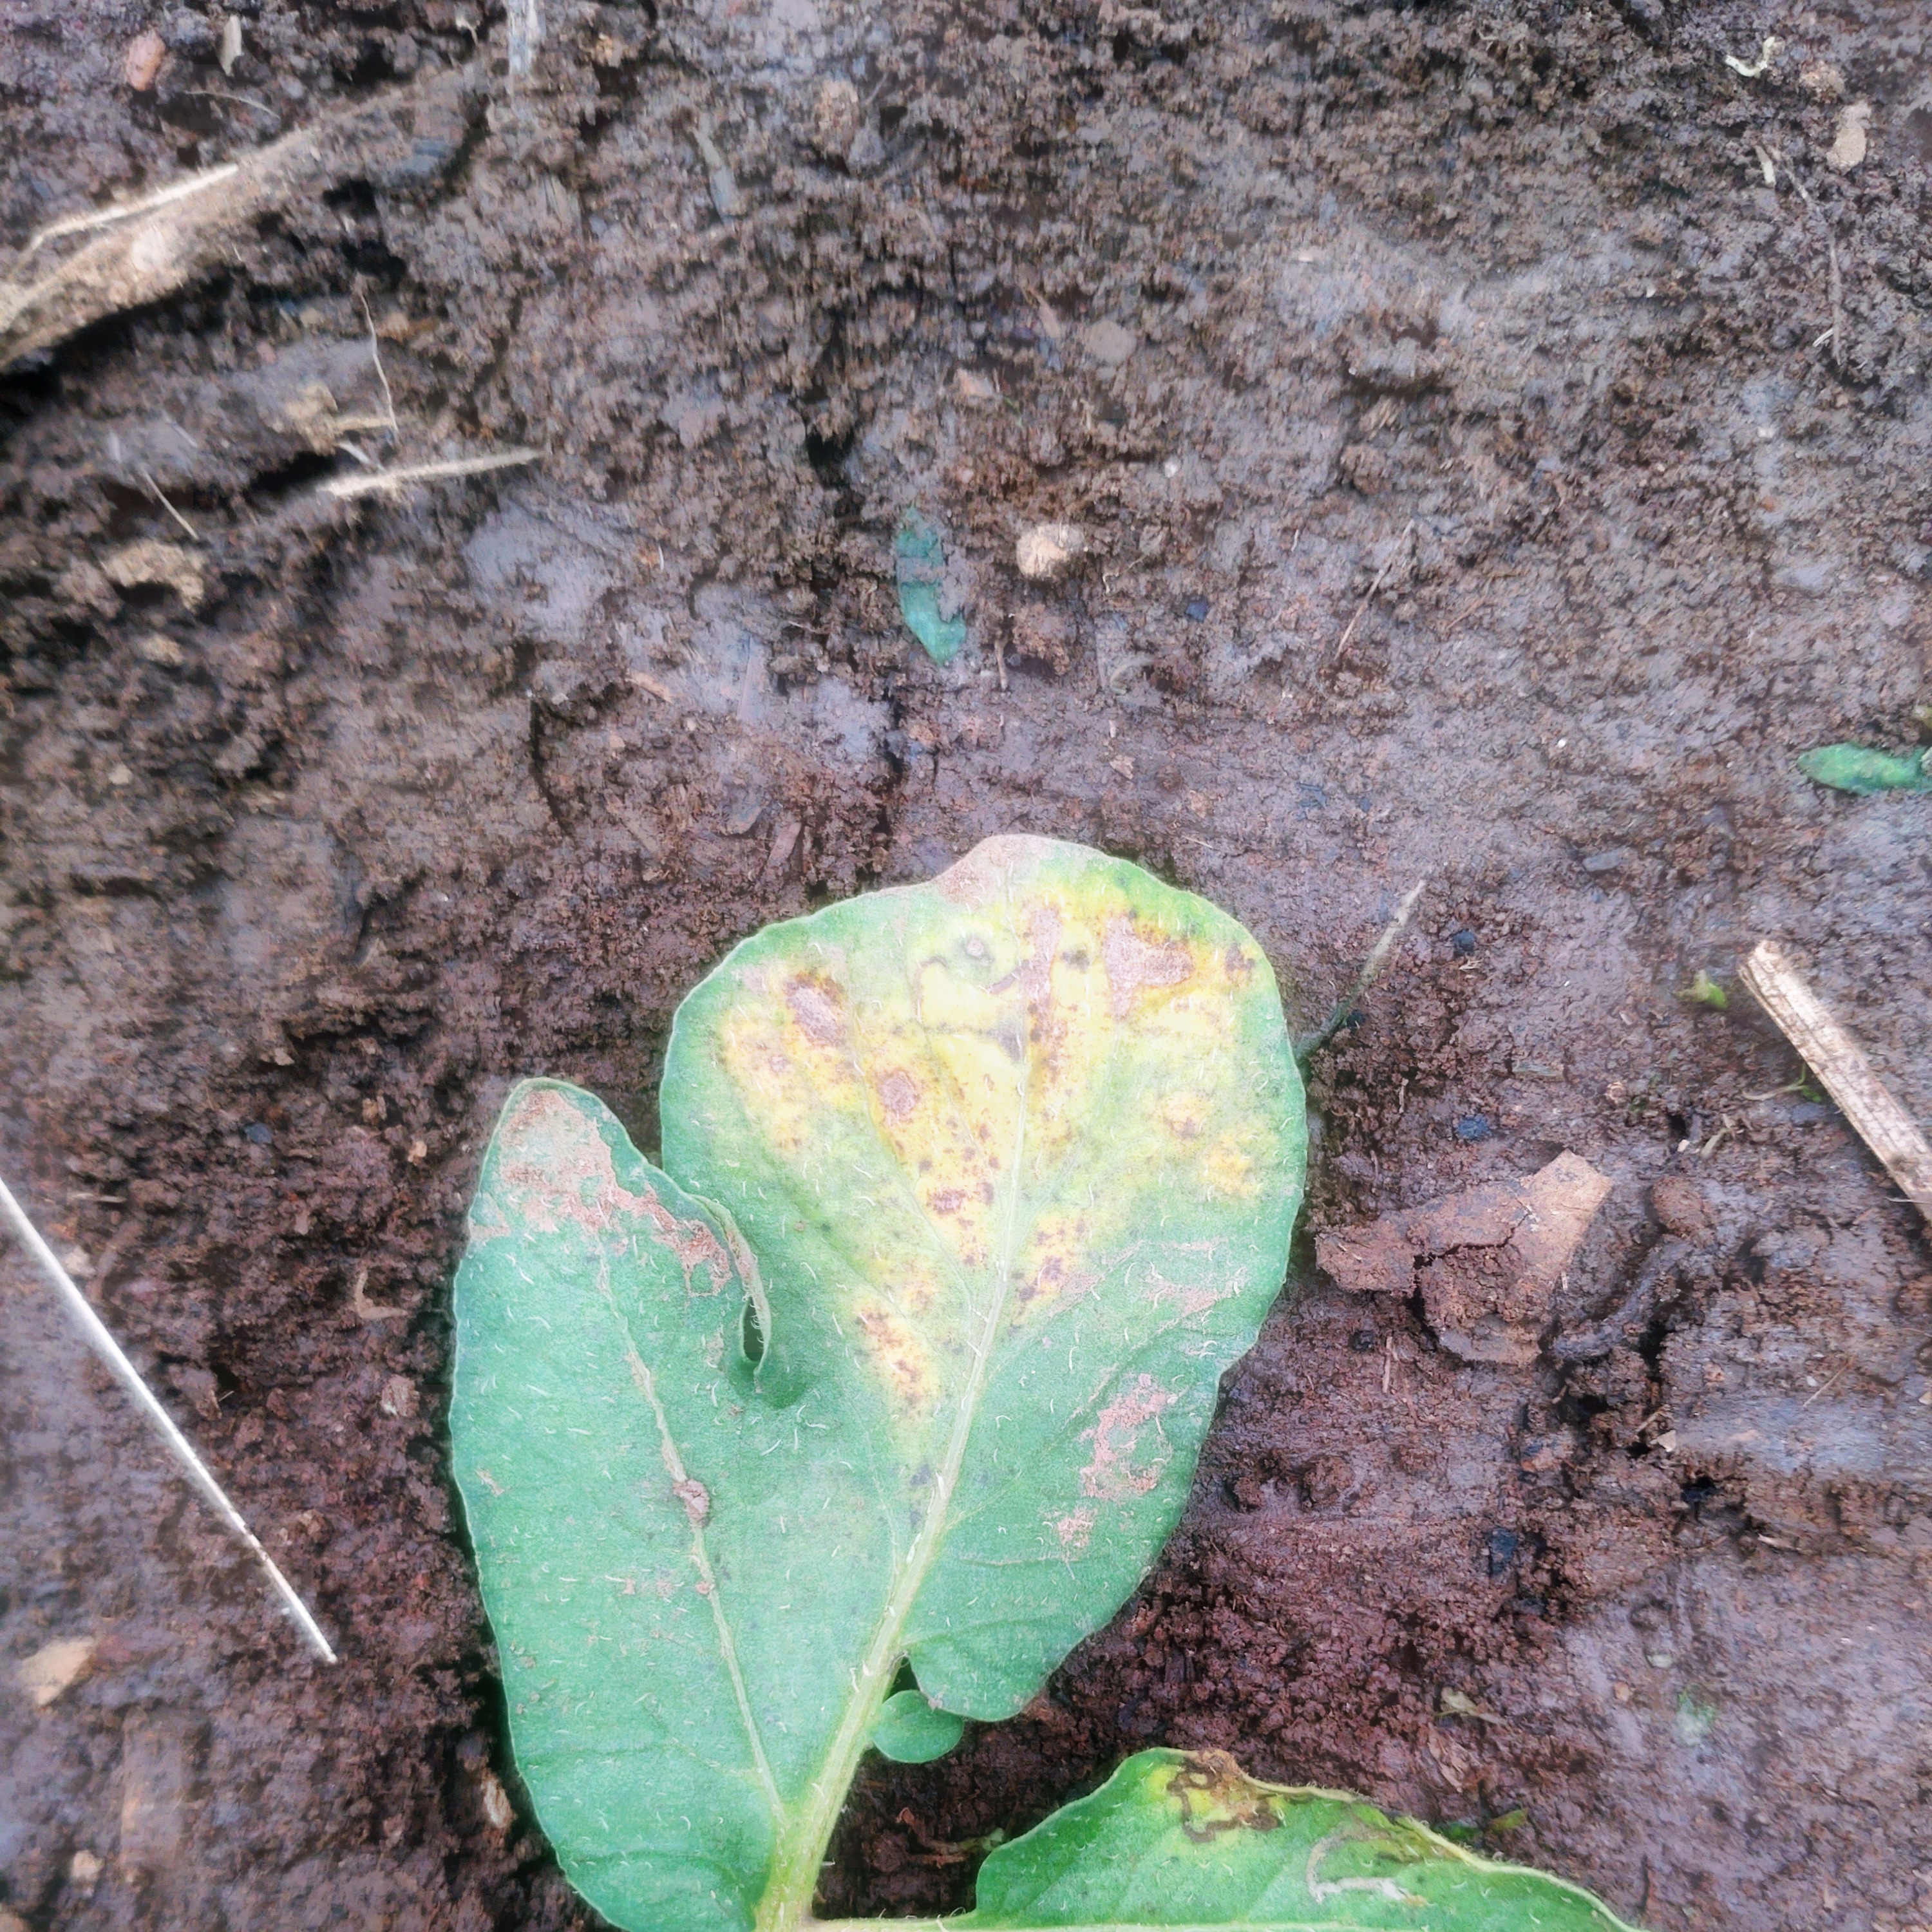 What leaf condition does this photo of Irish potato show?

late blight
